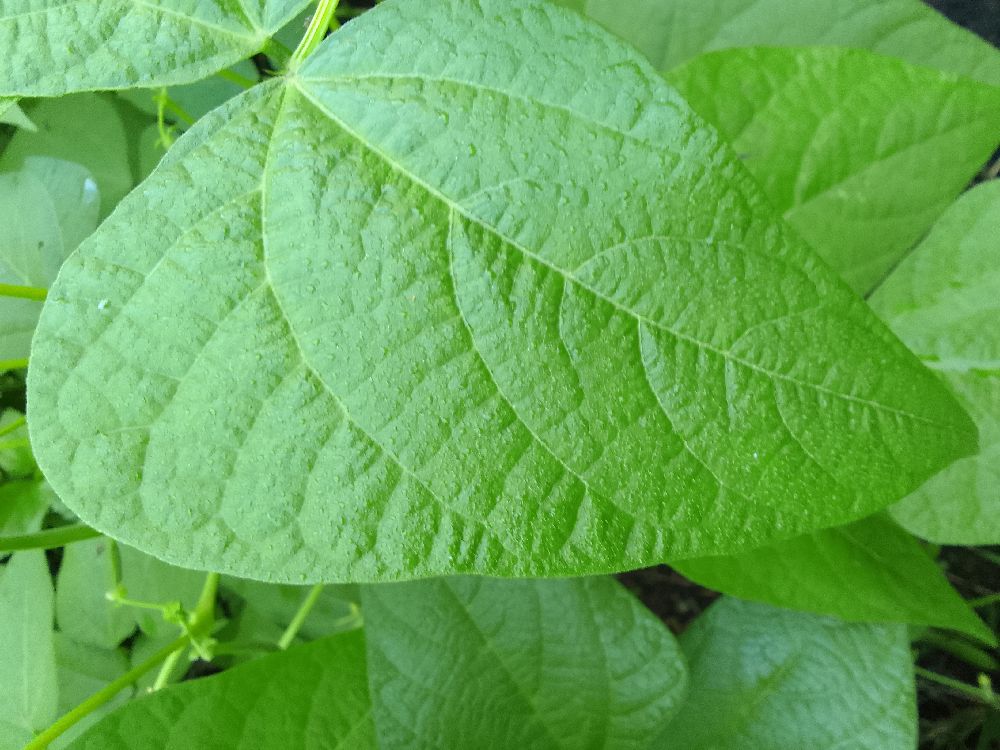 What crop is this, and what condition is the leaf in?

common bean, healthy
